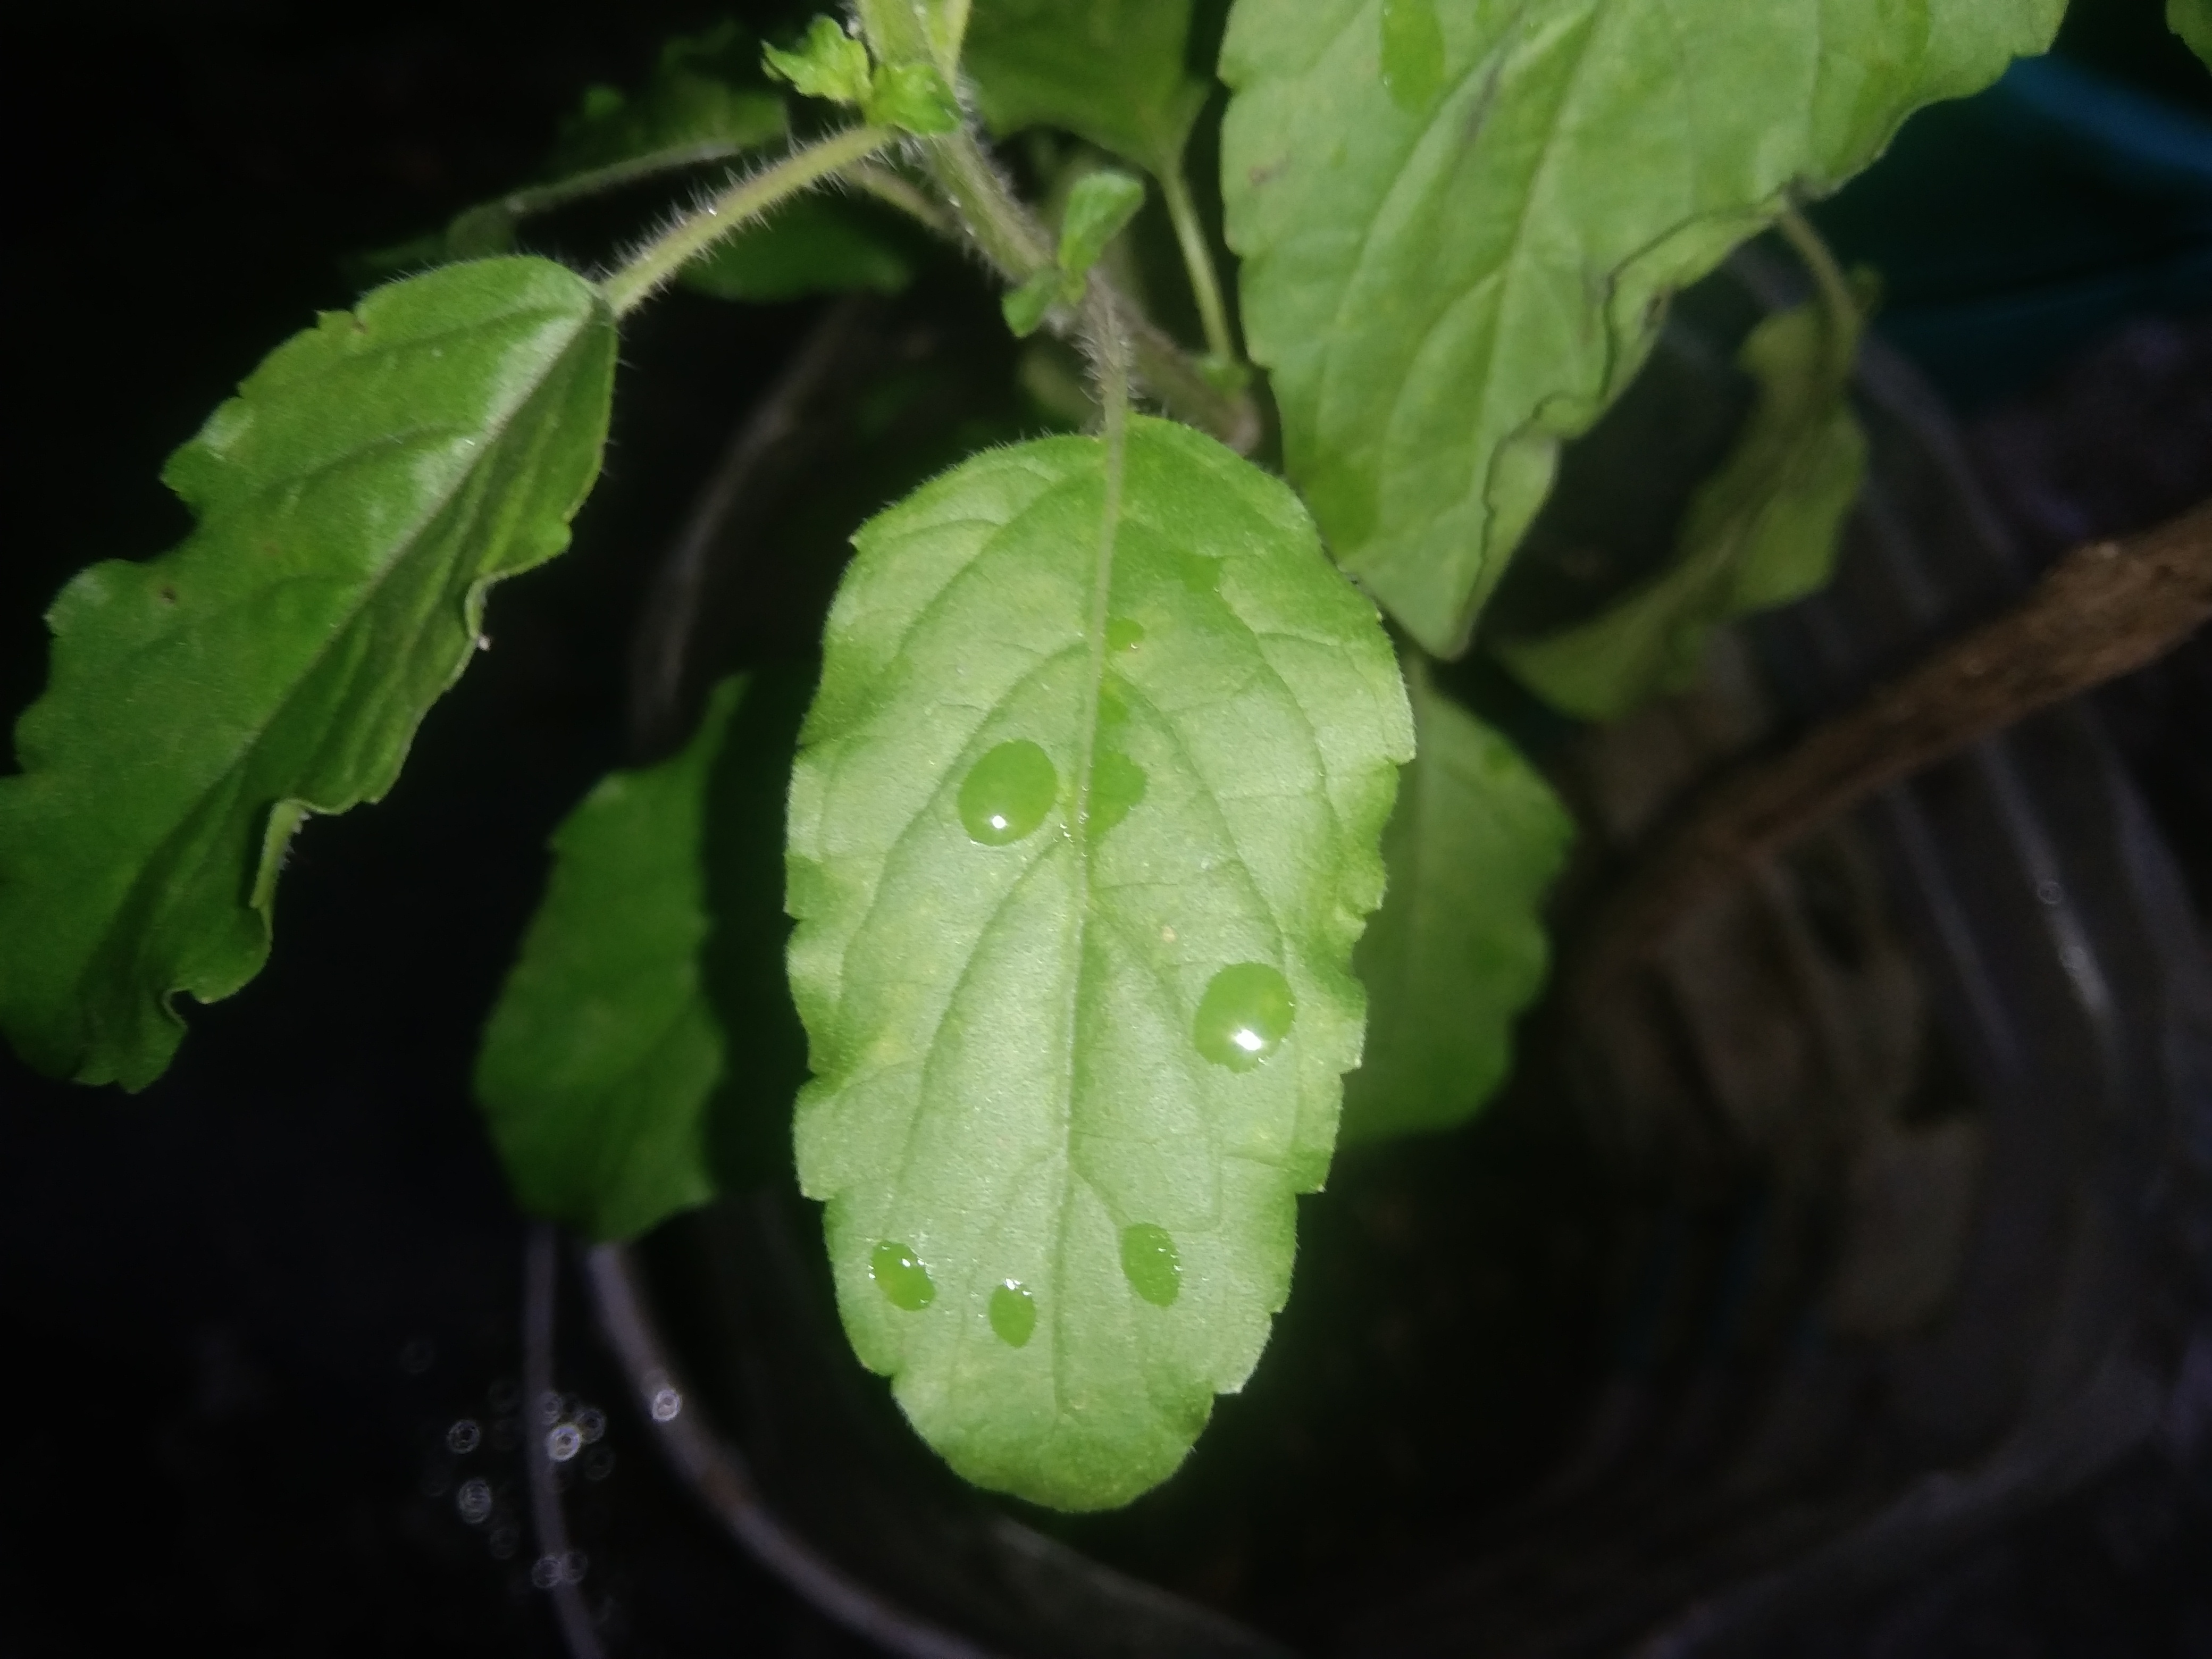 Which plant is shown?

tulshi
